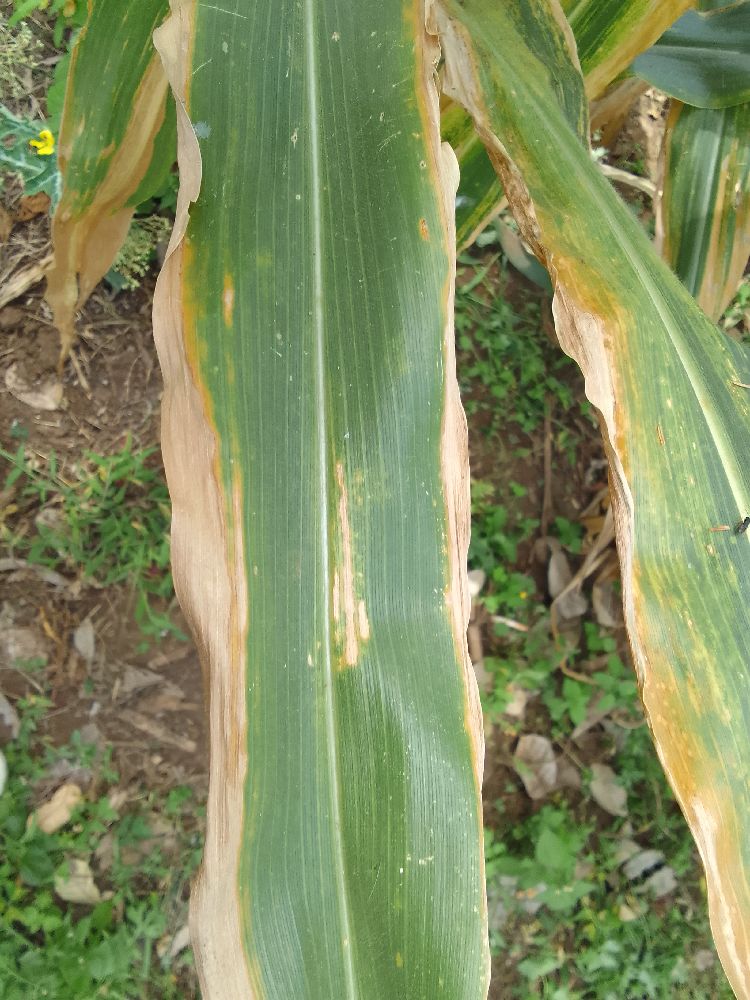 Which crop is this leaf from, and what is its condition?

maize, maize lethal necrosis
